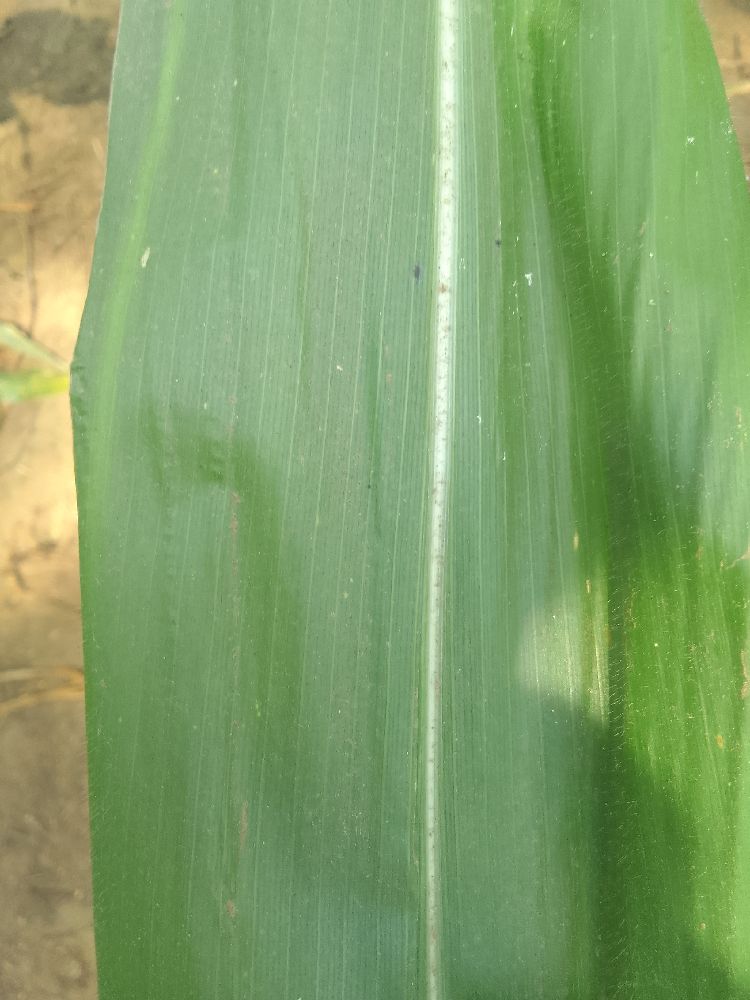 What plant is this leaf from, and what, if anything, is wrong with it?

maize, healthy
